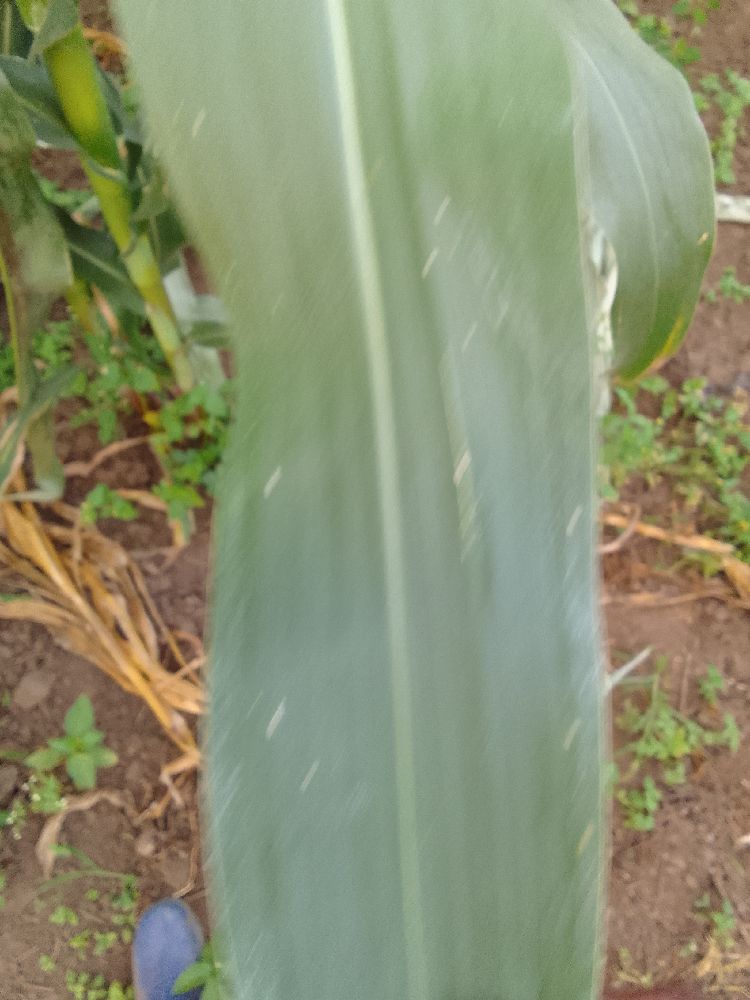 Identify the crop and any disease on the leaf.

maize, healthy
